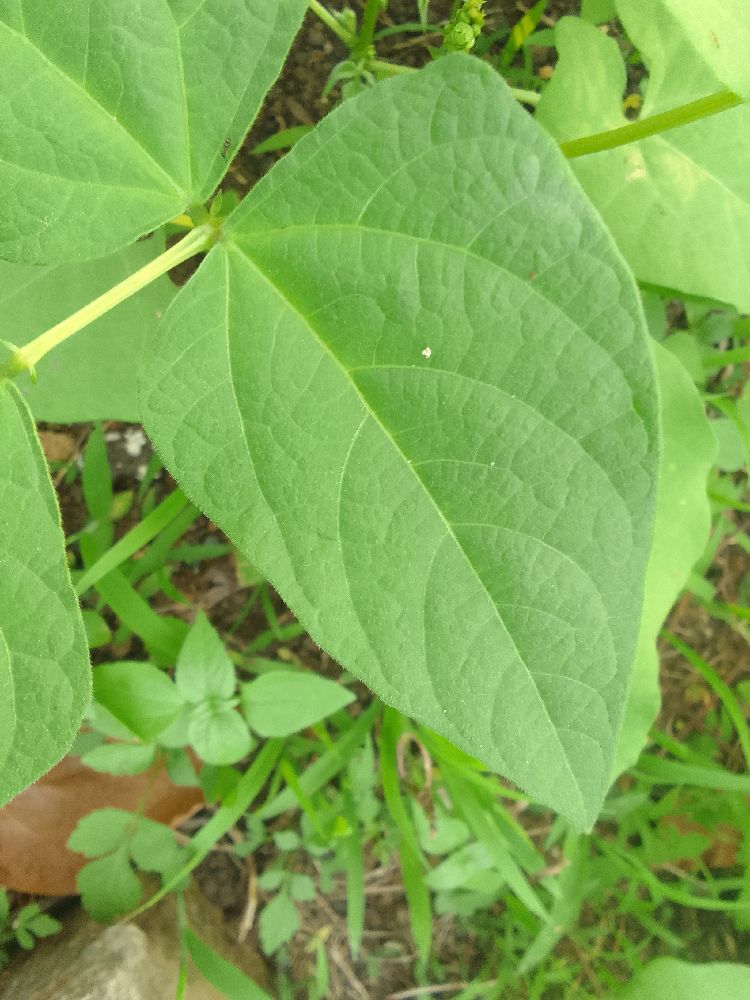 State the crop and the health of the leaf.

common bean, healthy
